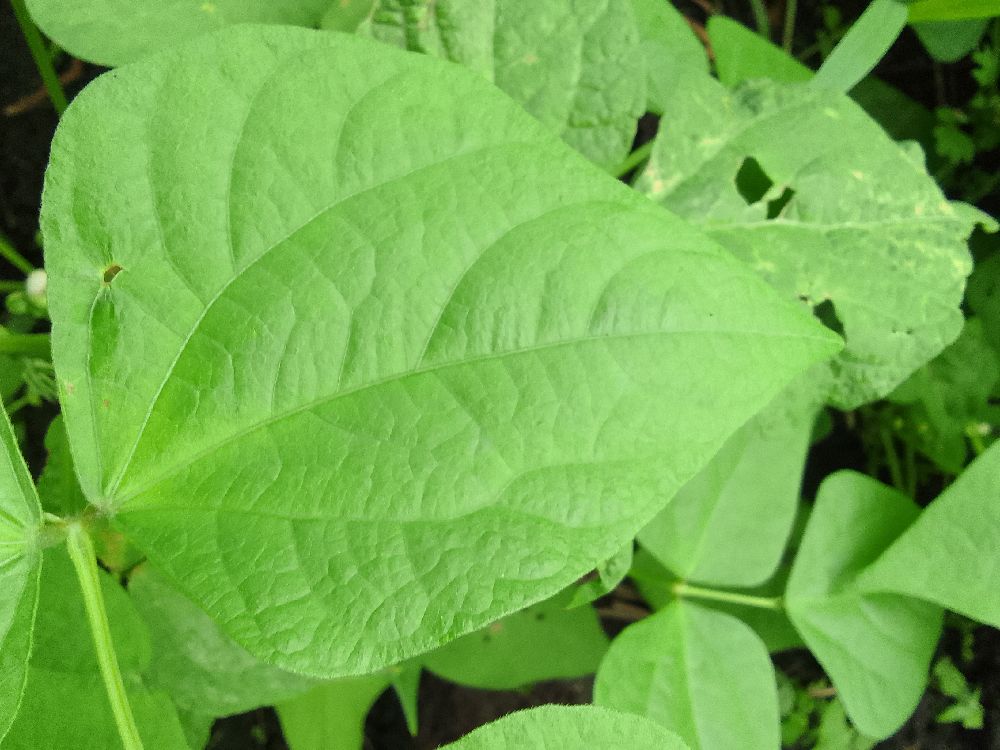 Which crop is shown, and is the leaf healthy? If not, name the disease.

common bean, healthy
